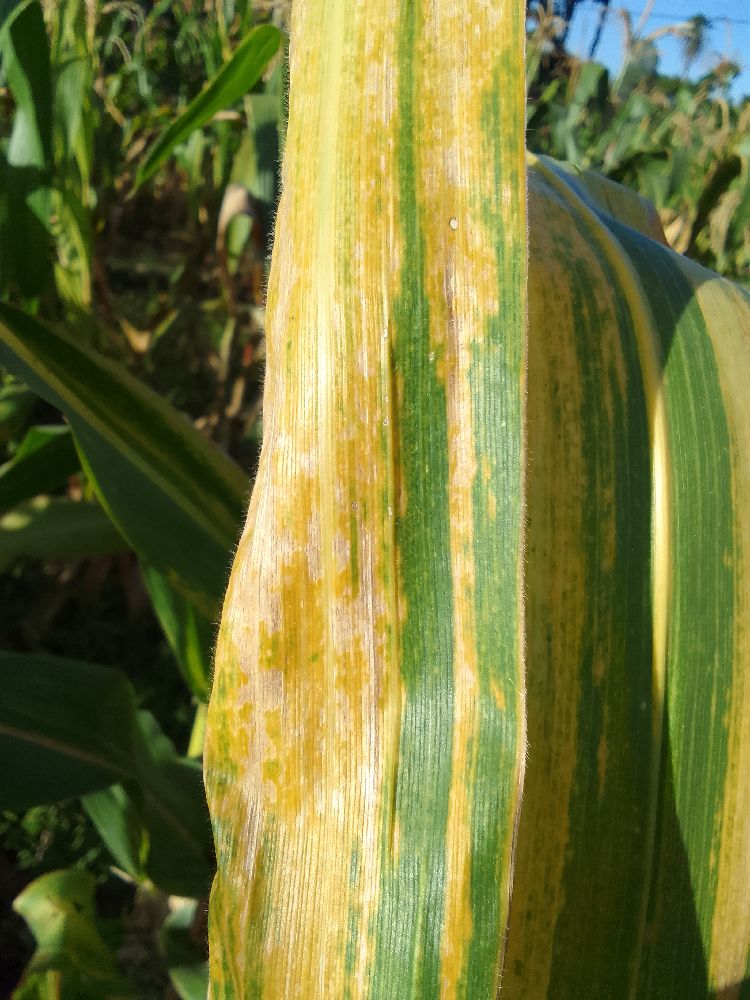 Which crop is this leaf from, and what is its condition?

maize, maize lethal necrosis
